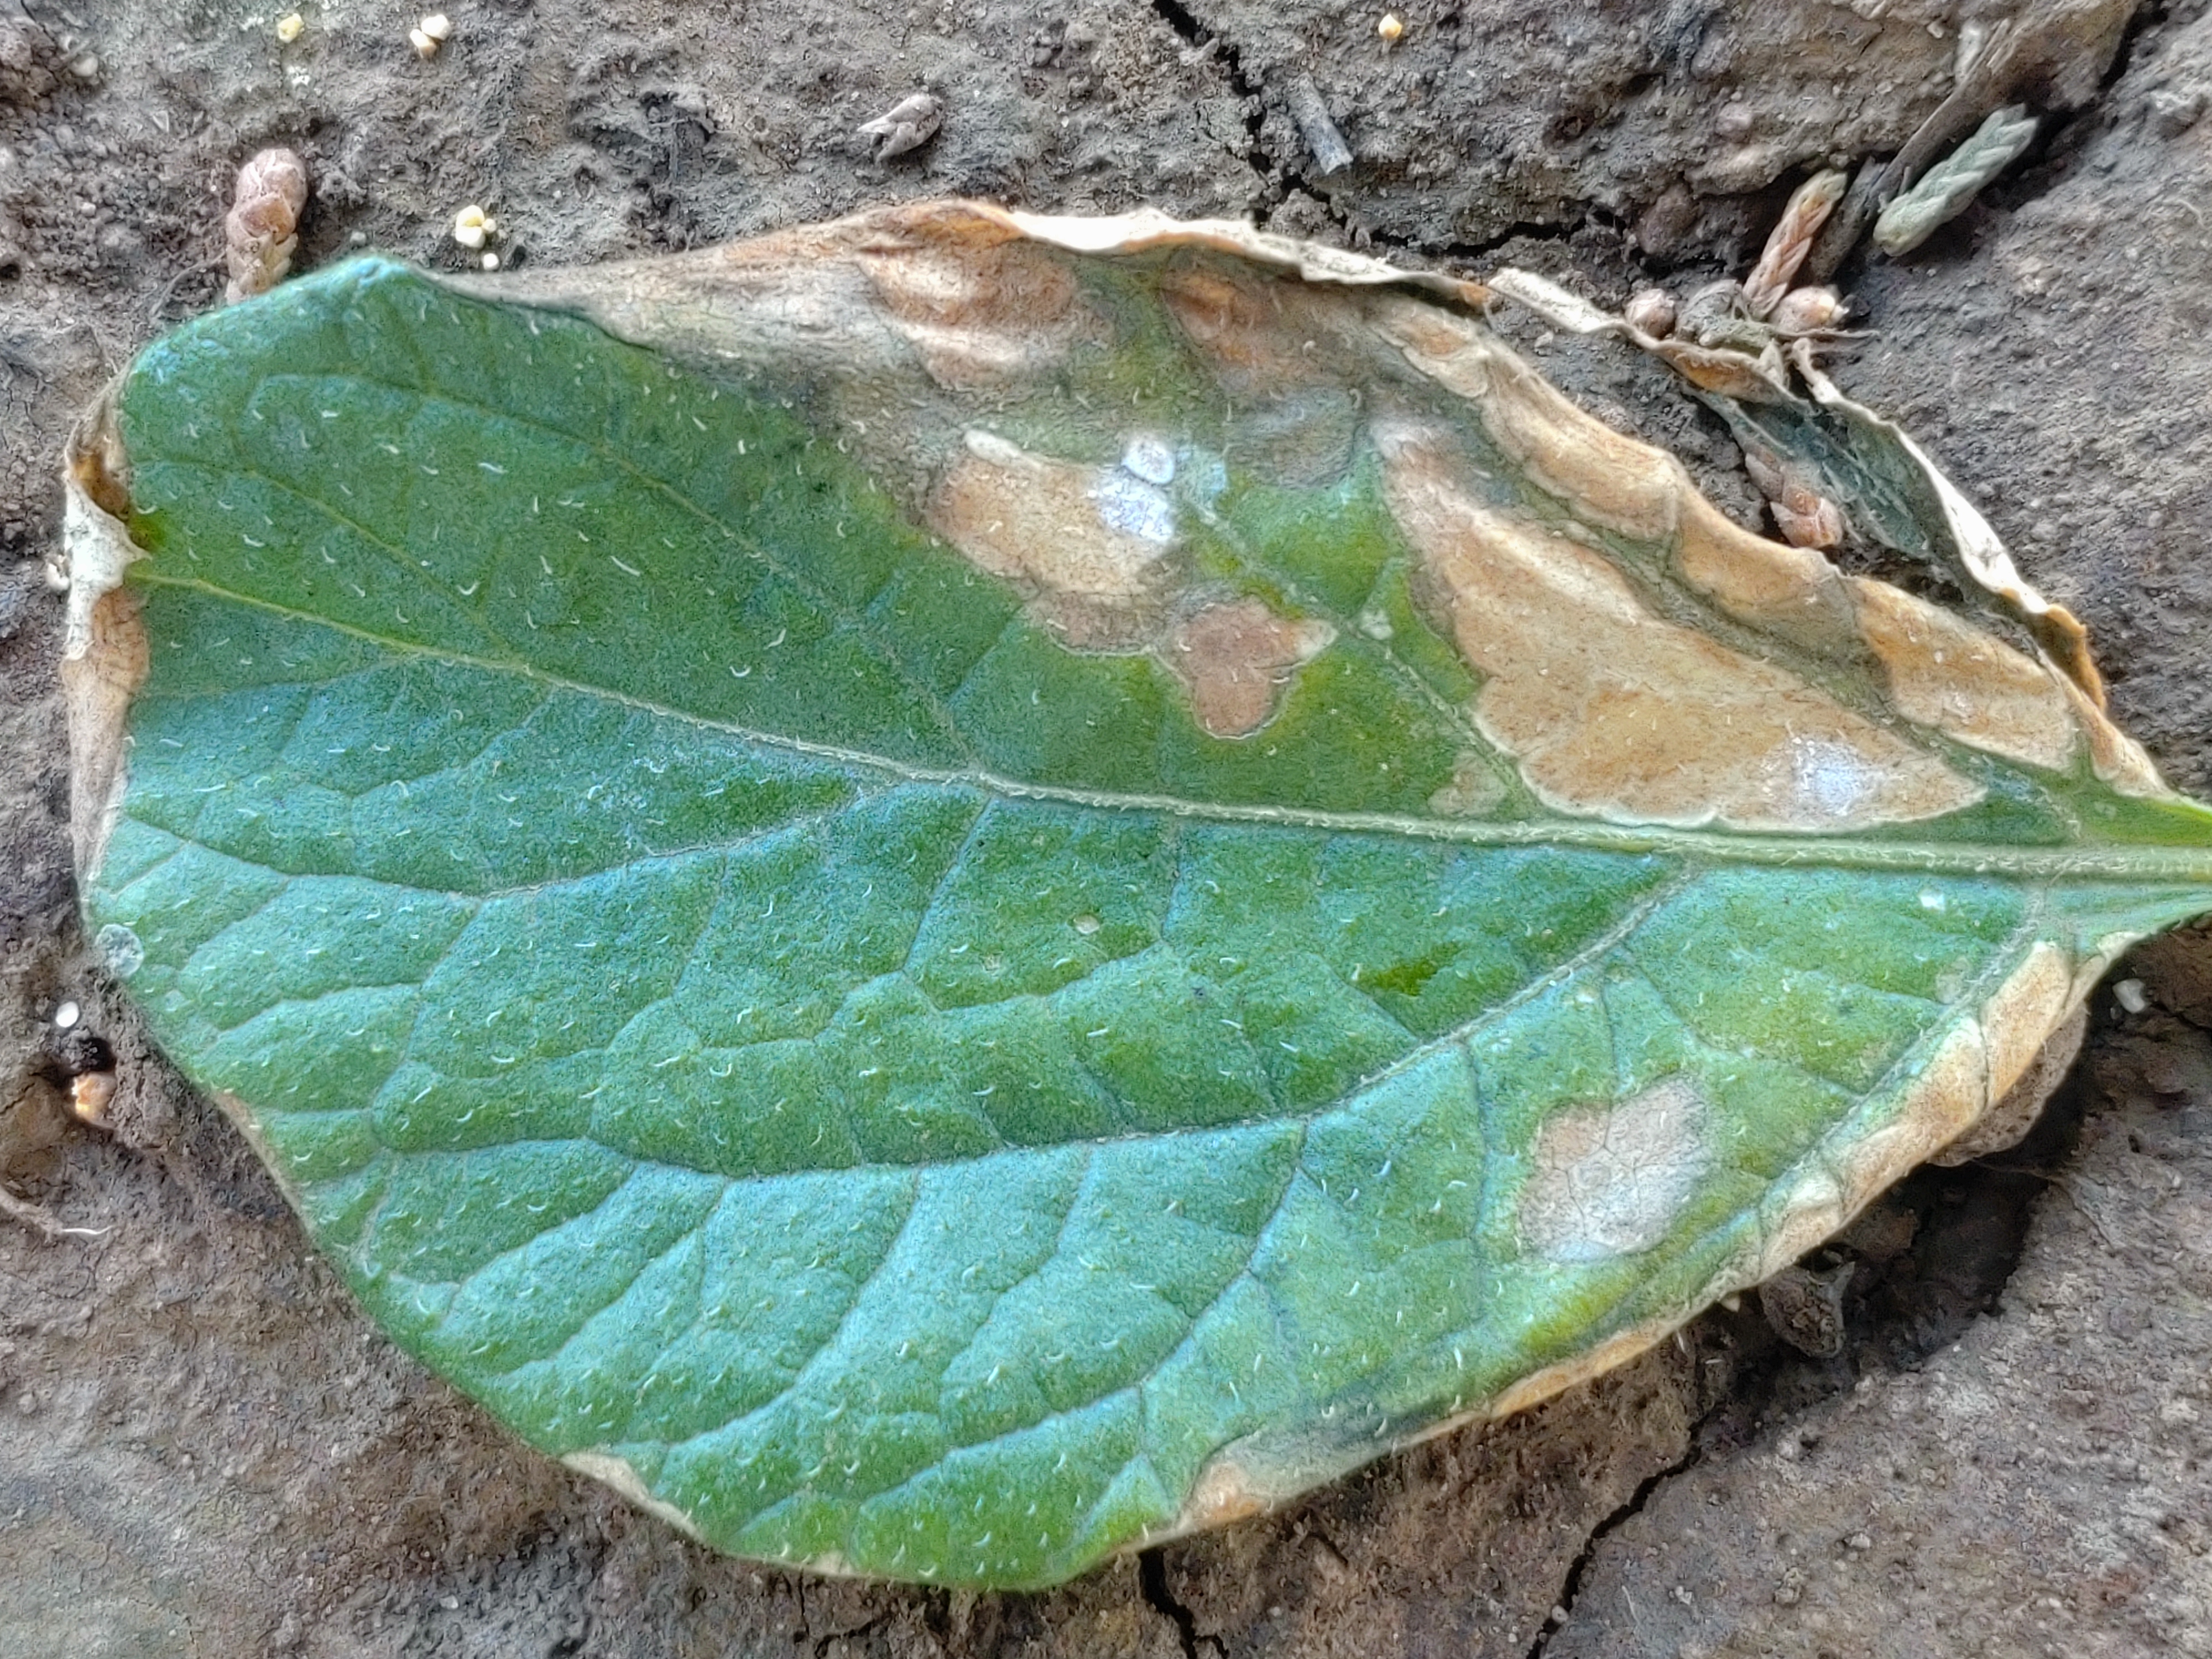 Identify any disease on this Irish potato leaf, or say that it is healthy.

early blight
